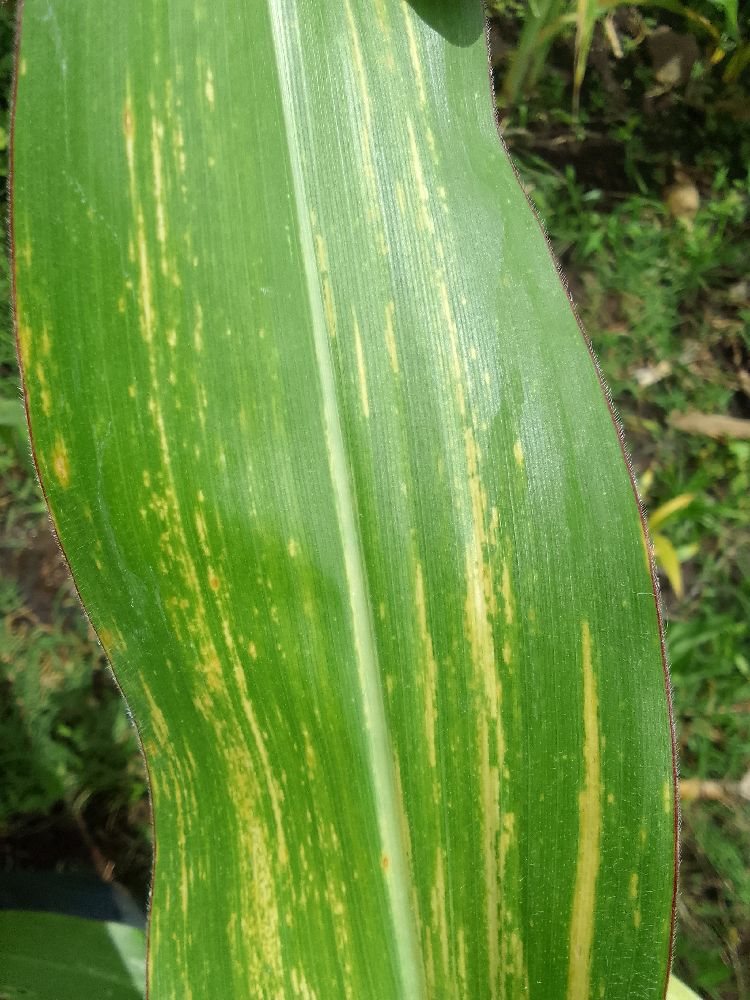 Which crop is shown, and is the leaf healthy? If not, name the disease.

maize, maize lethal necrosis
